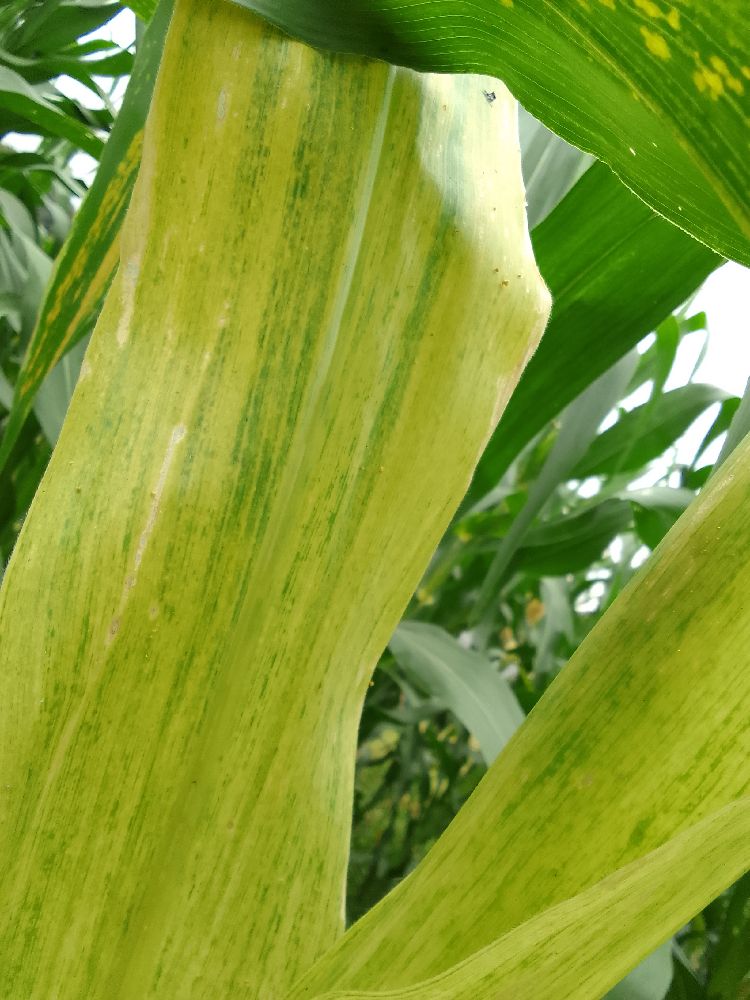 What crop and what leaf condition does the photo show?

maize, maize lethal necrosis
